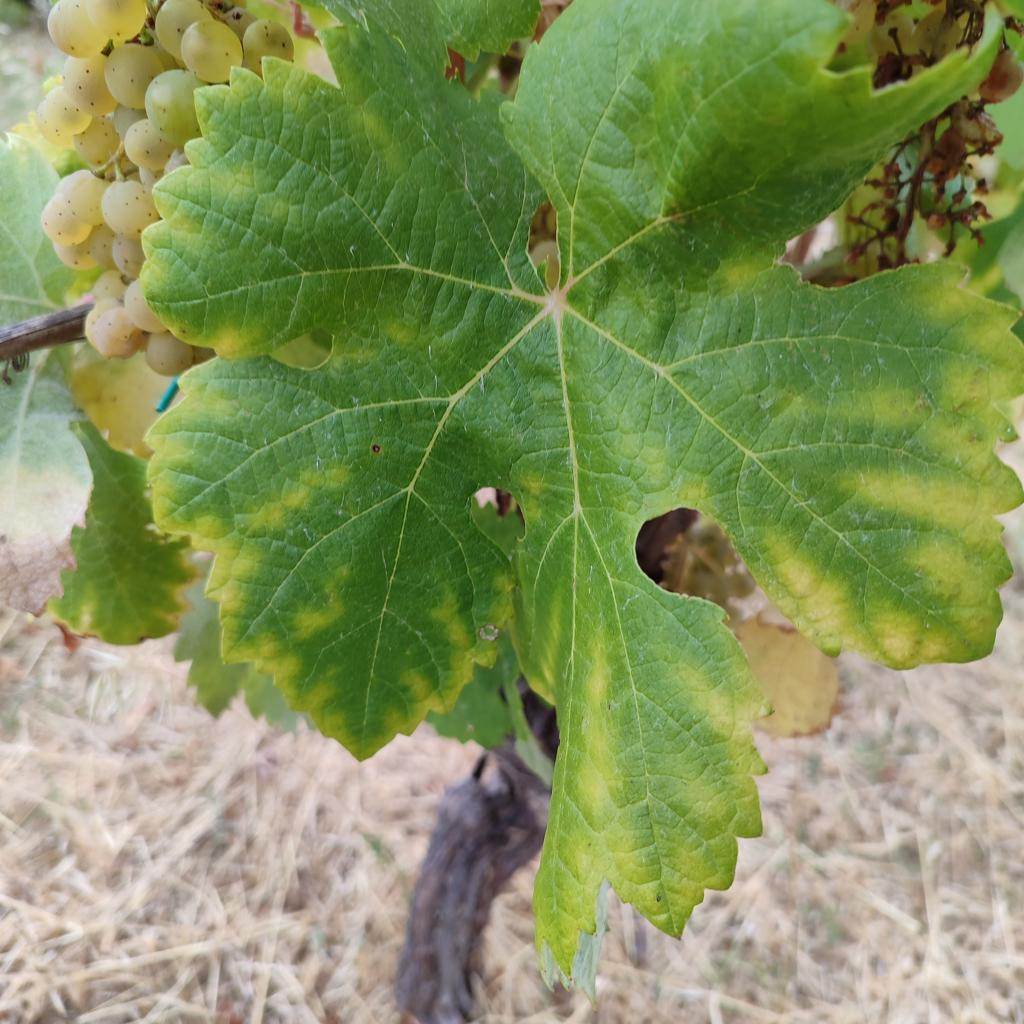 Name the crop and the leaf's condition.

grapevine, esca complex
